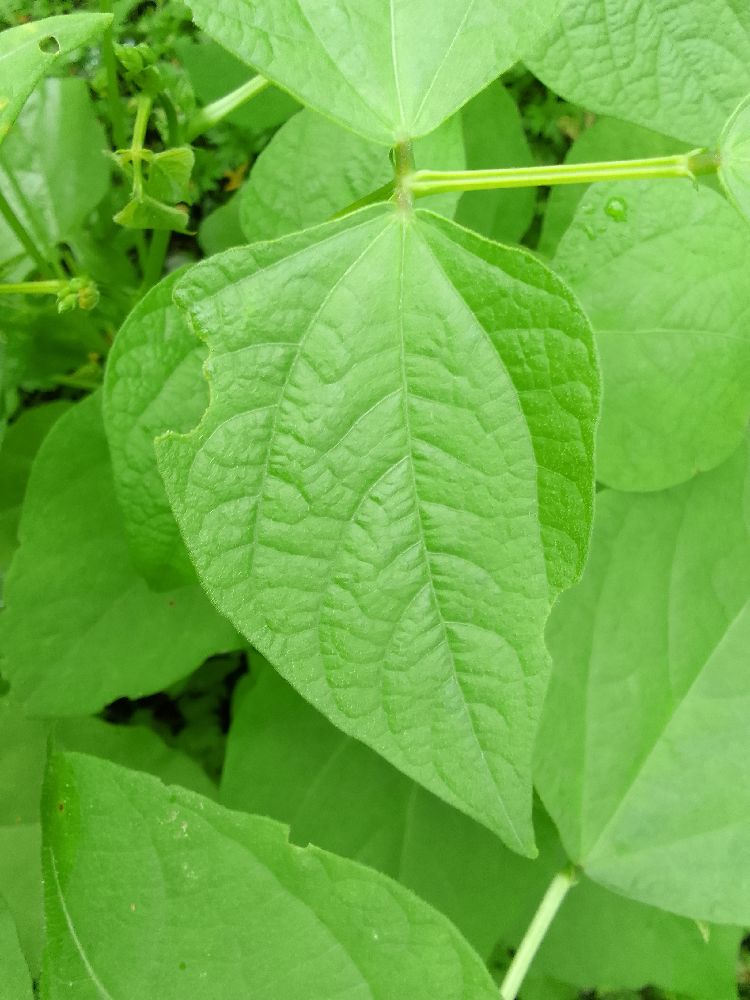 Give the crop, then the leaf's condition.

common bean, healthy
